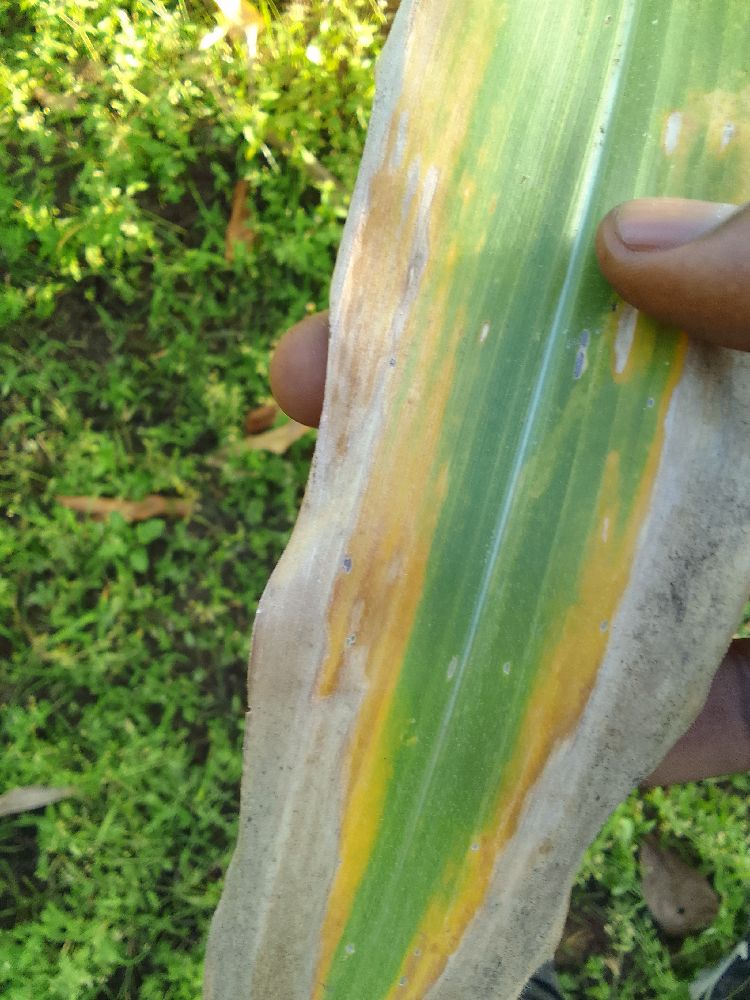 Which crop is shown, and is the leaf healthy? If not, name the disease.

maize, maize lethal necrosis
